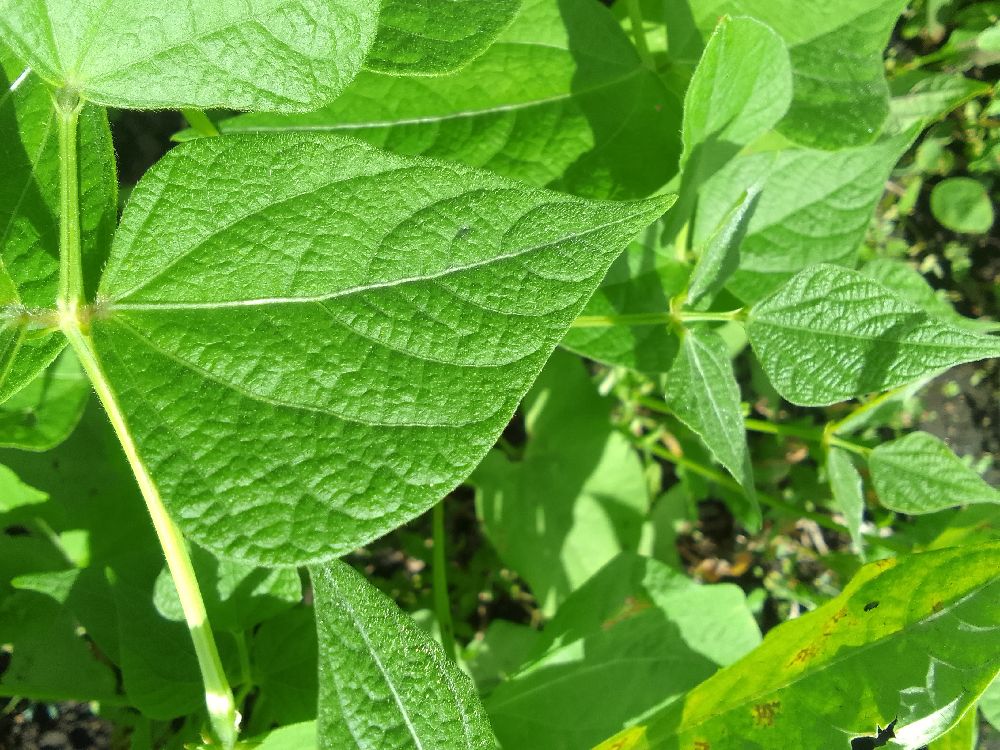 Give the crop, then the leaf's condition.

common bean, healthy
